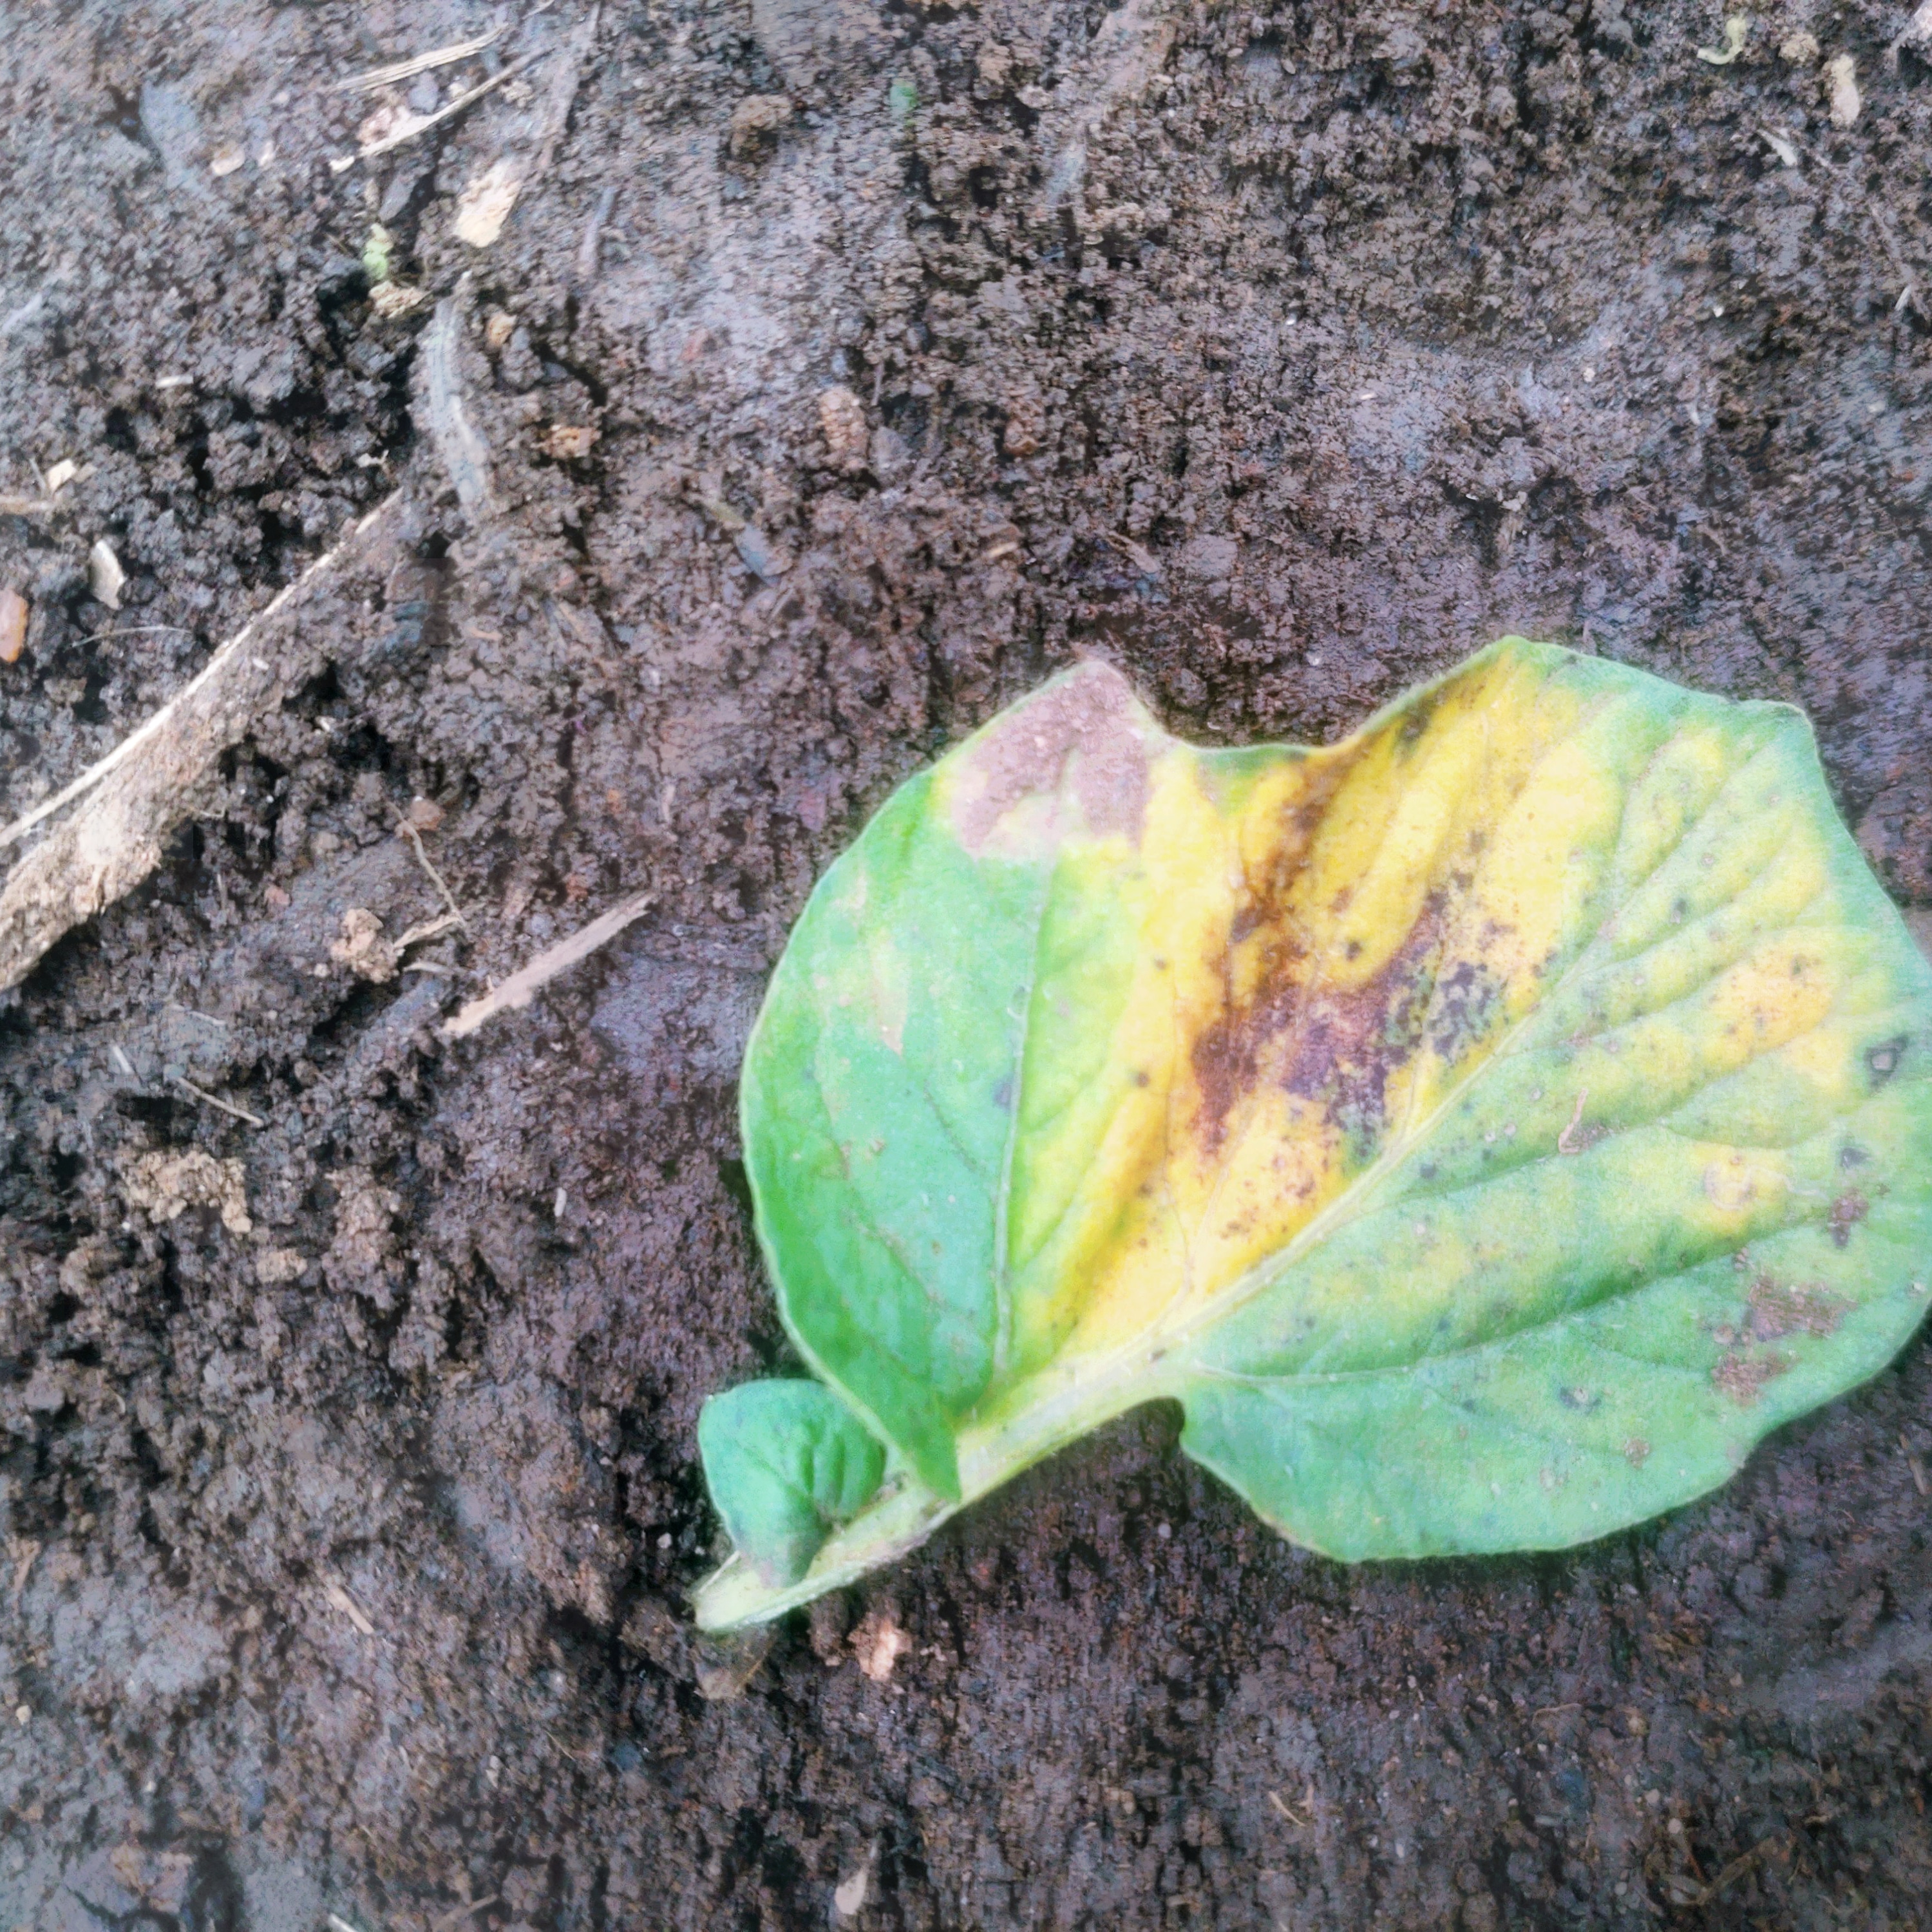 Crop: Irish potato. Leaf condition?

late blight
